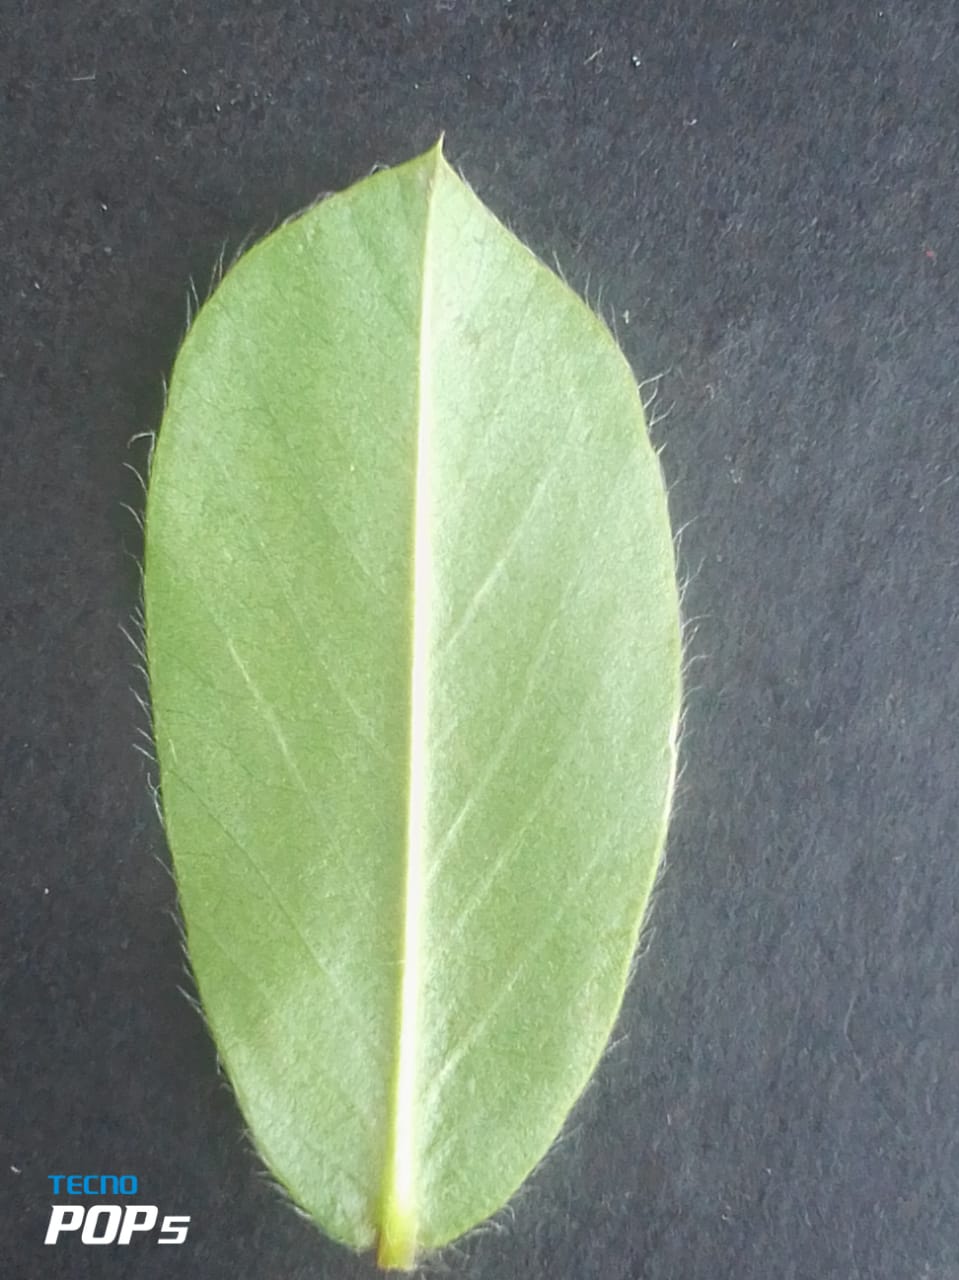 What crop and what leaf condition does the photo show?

peanut, healthy leaves
